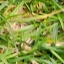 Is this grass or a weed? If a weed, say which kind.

grass
